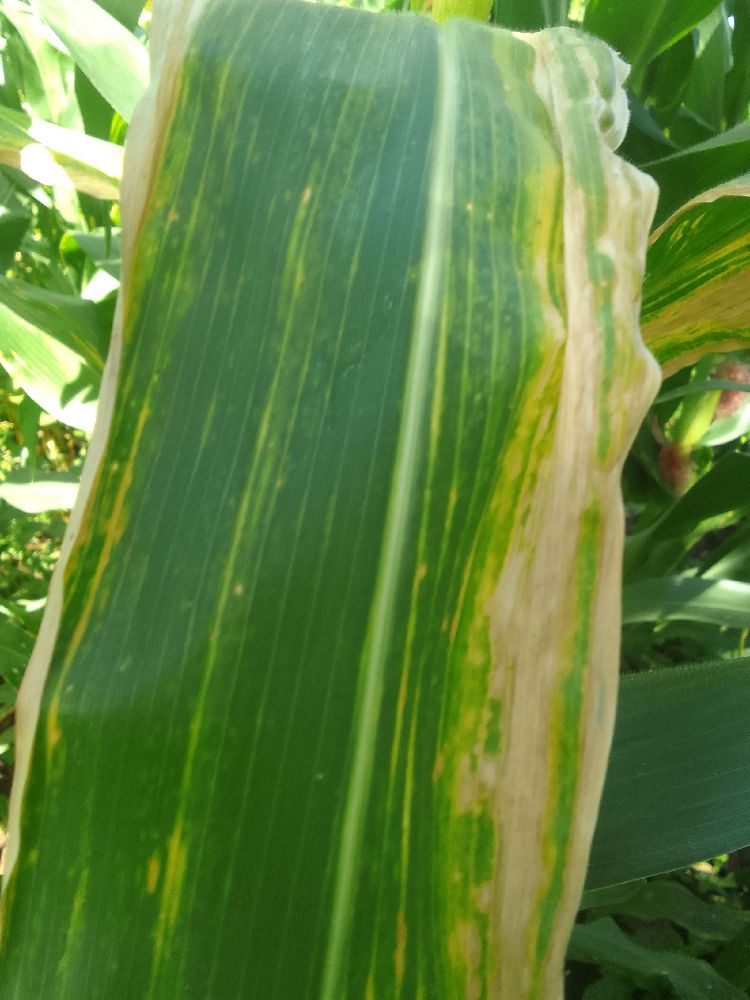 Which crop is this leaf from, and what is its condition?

maize, maize lethal necrosis
